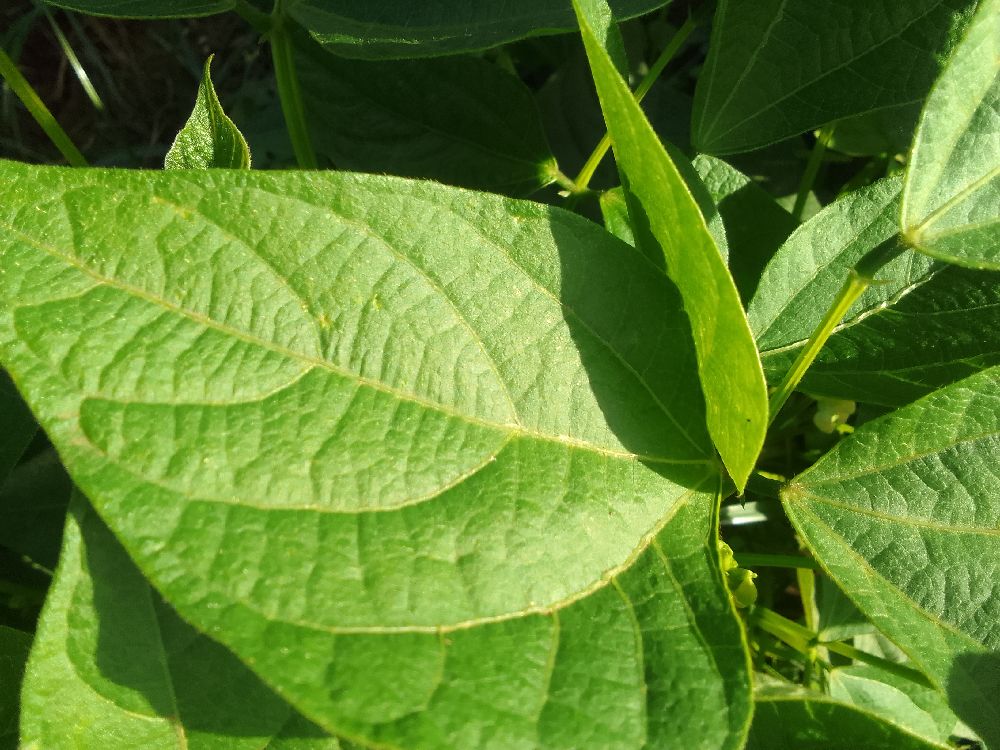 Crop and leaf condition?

common bean, healthy
